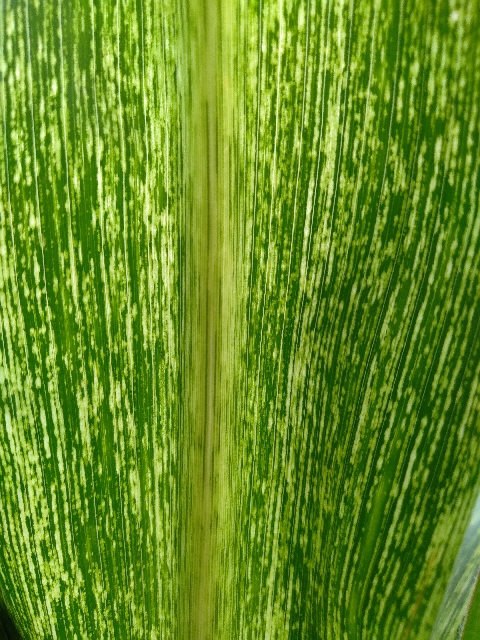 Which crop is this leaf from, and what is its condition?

maize, maize streak virus
